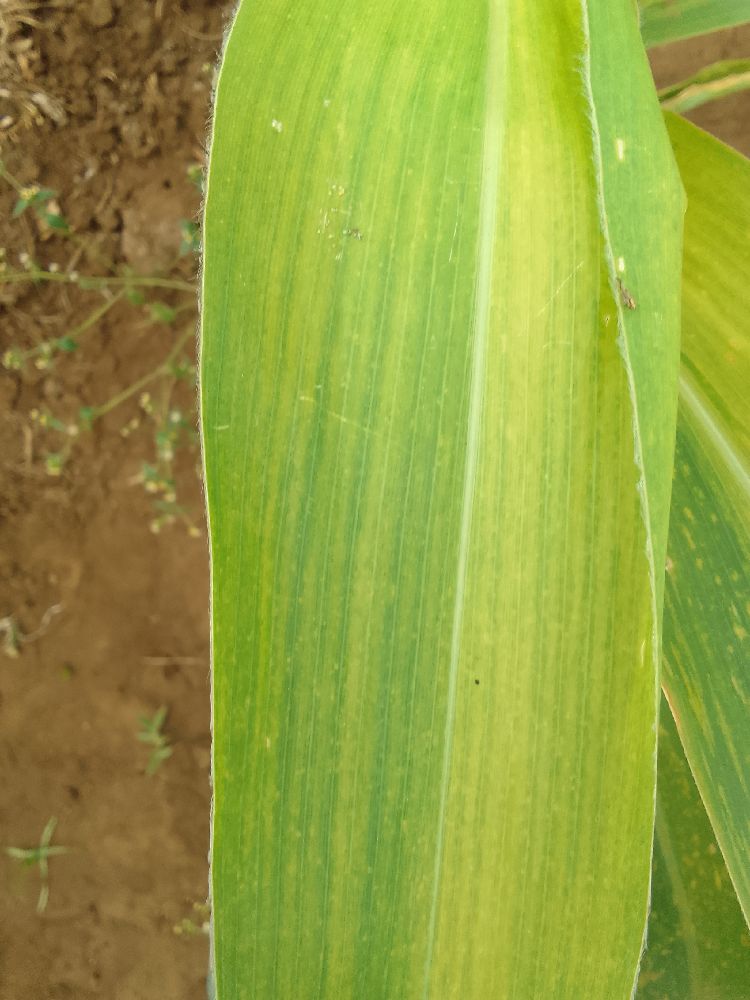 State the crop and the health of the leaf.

maize, maize lethal necrosis
